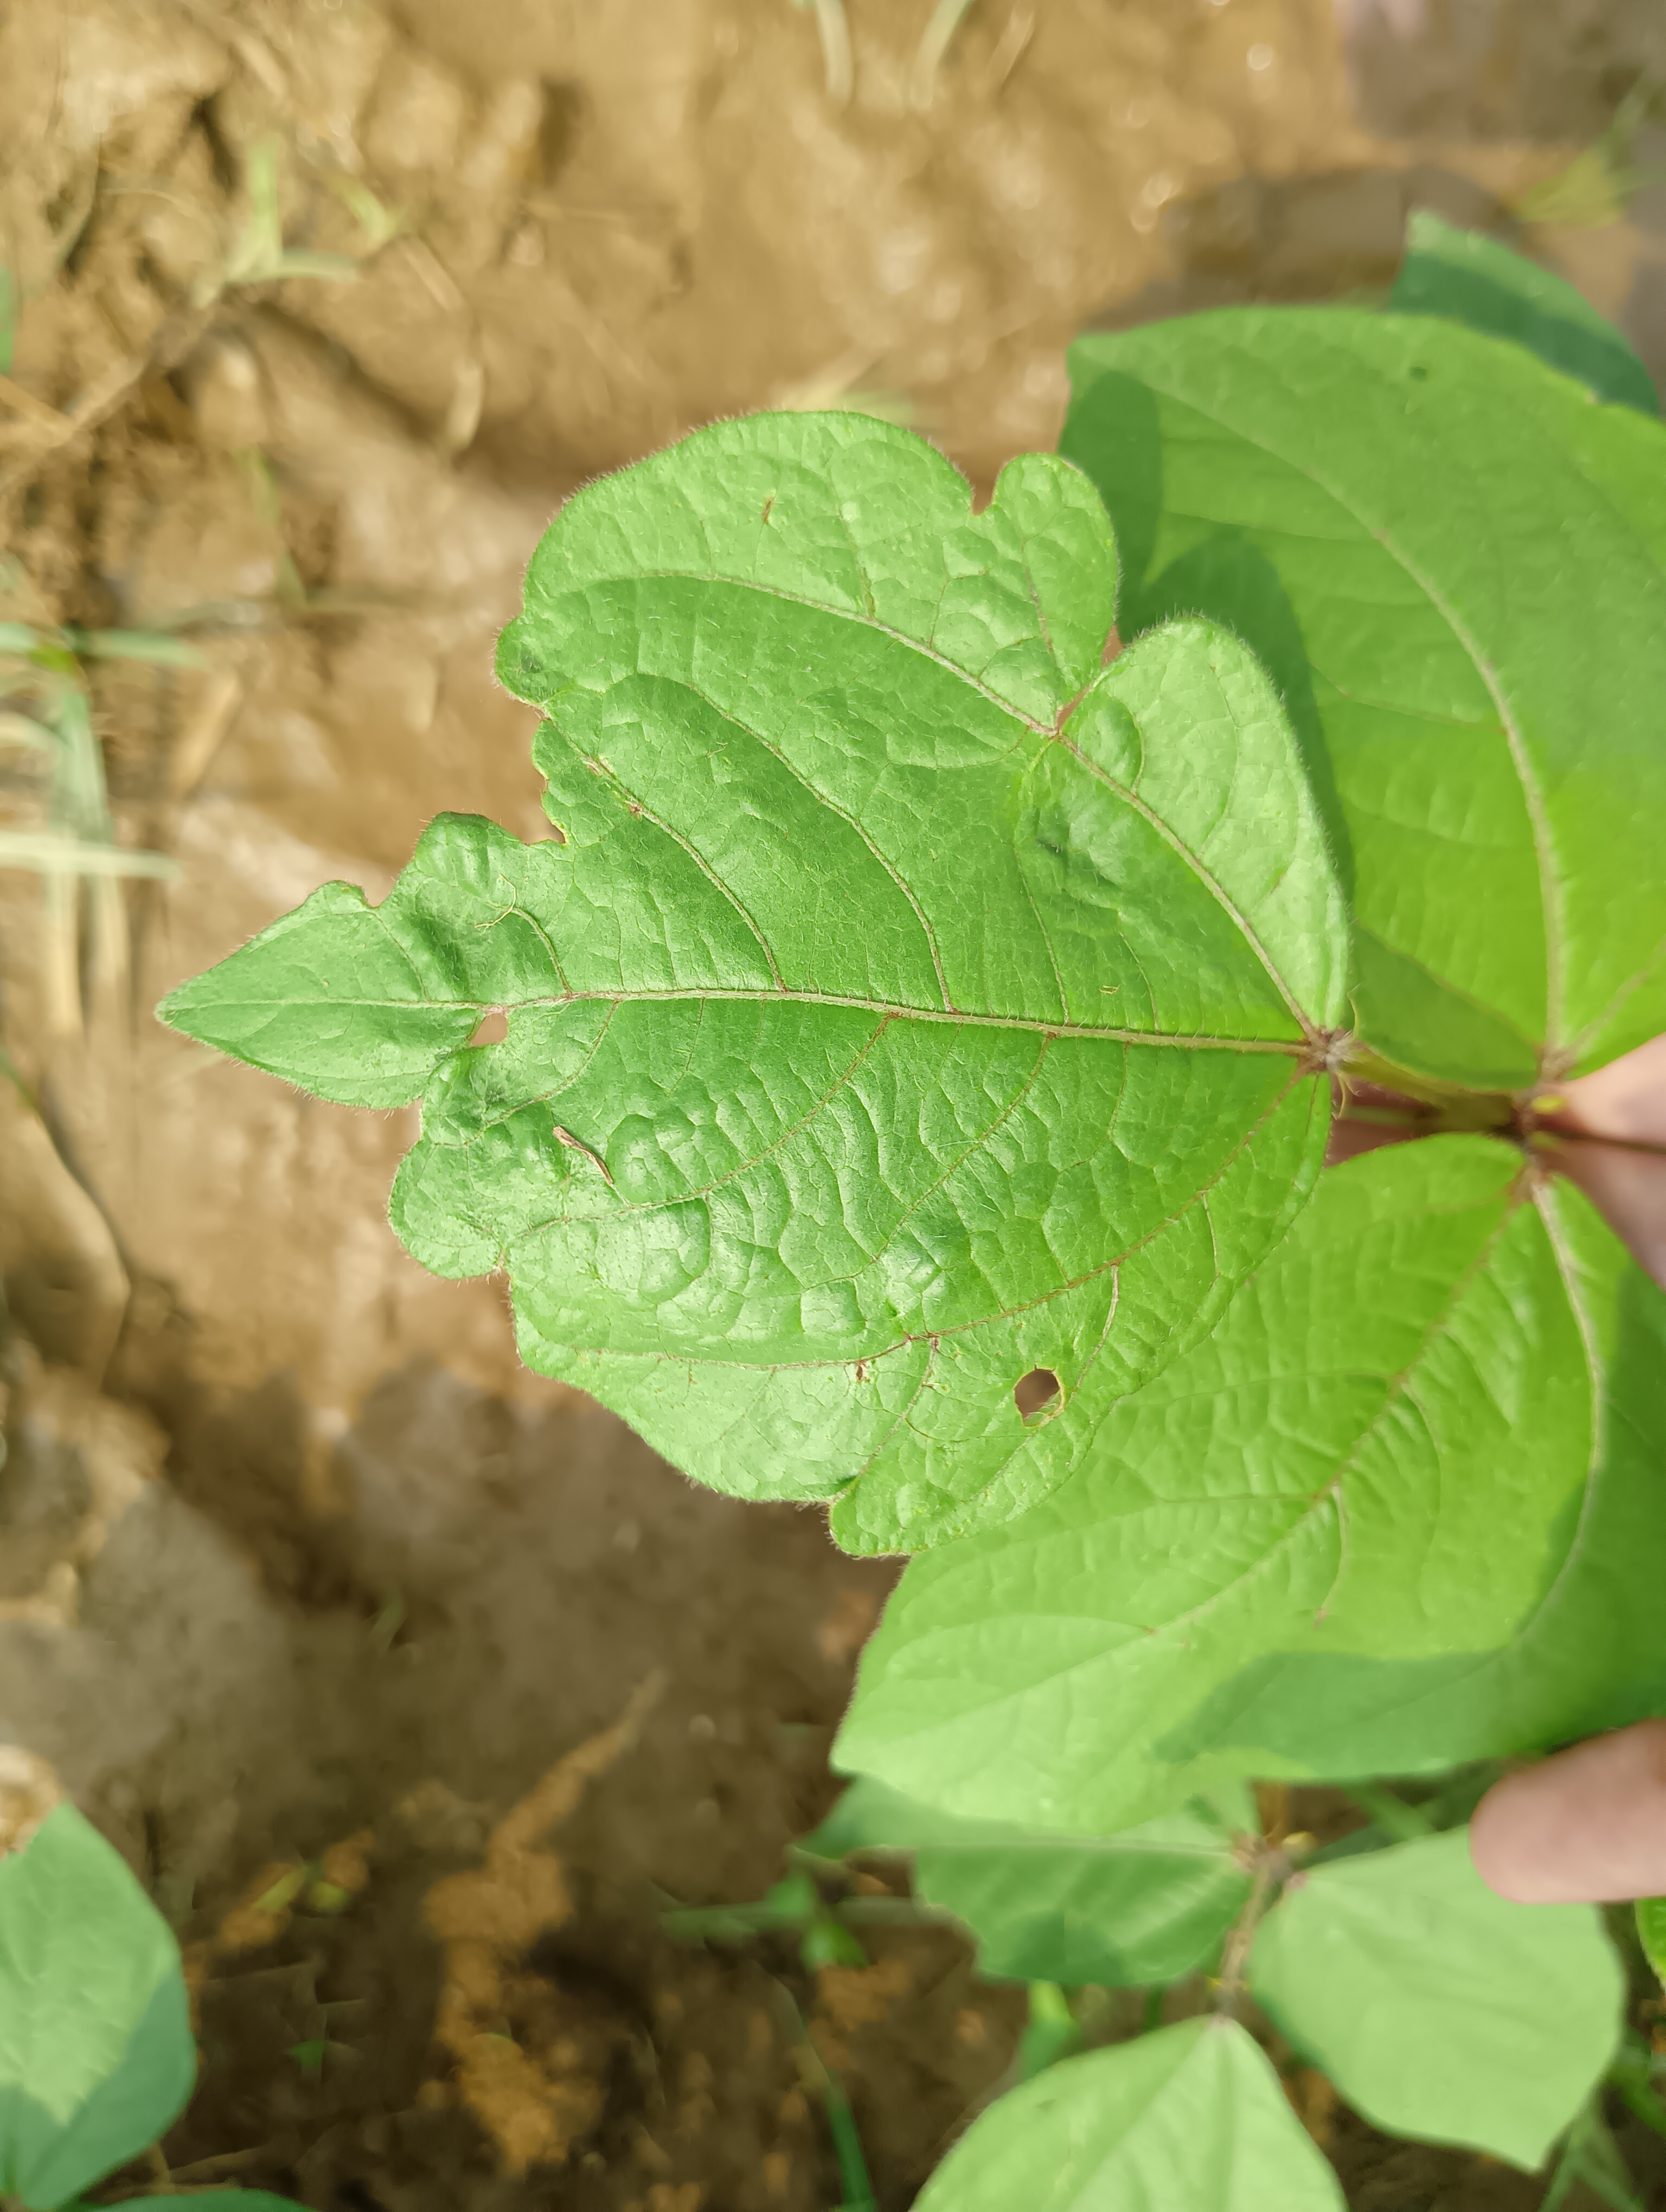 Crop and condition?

mungbean, healthy
